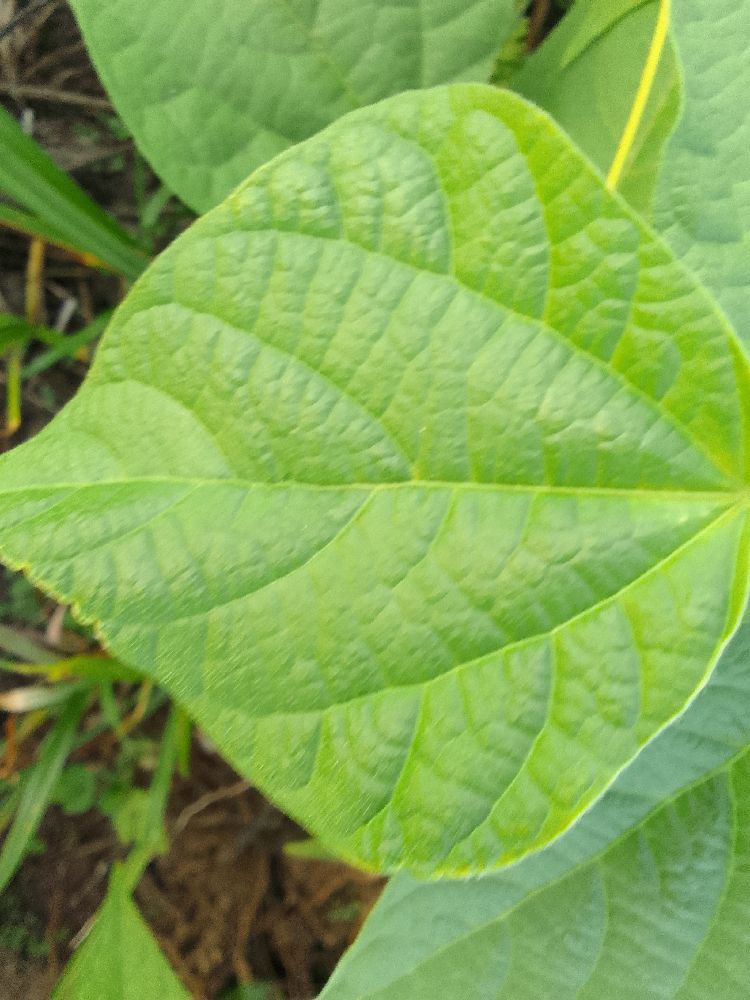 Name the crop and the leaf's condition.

common bean, healthy
